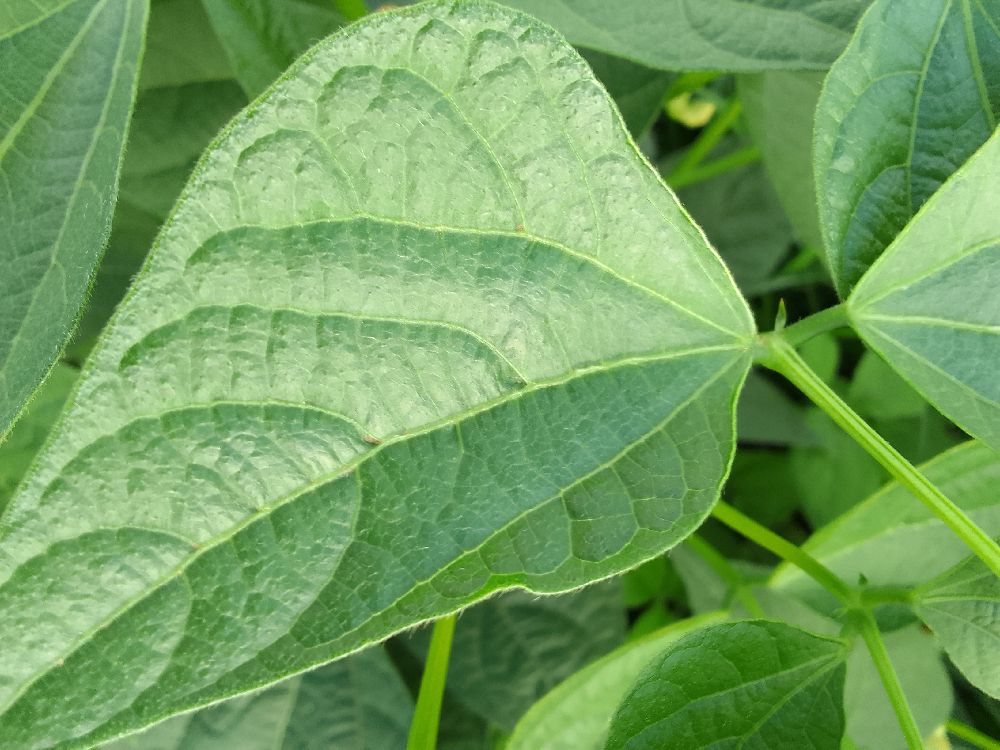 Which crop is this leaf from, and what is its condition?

common bean, healthy
